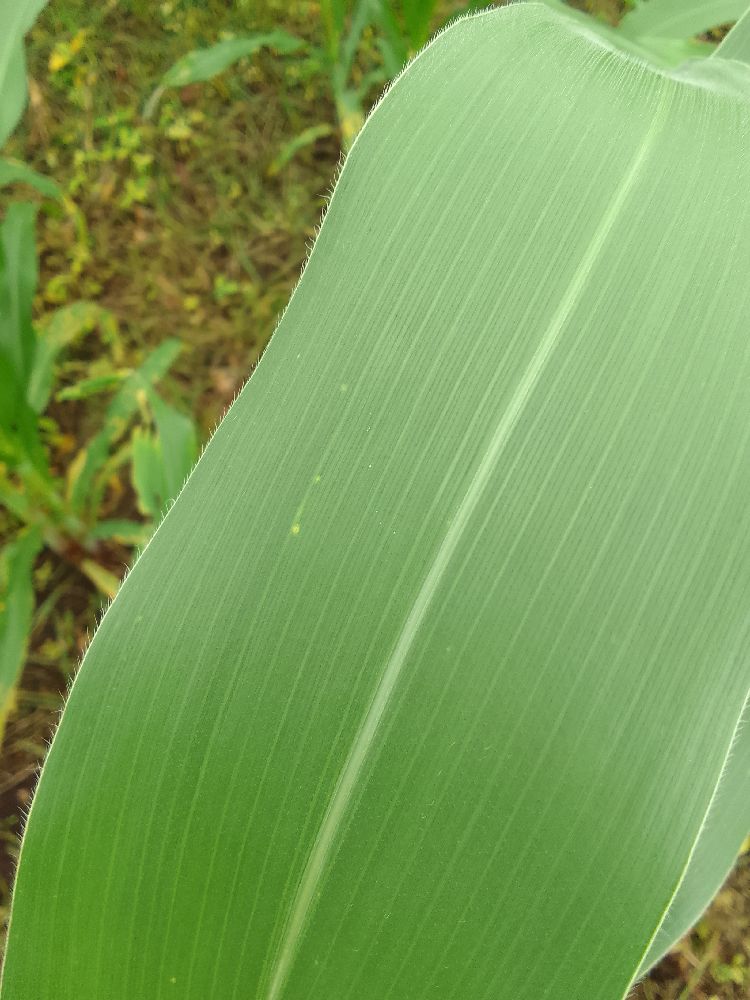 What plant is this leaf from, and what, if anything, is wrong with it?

maize, healthy
